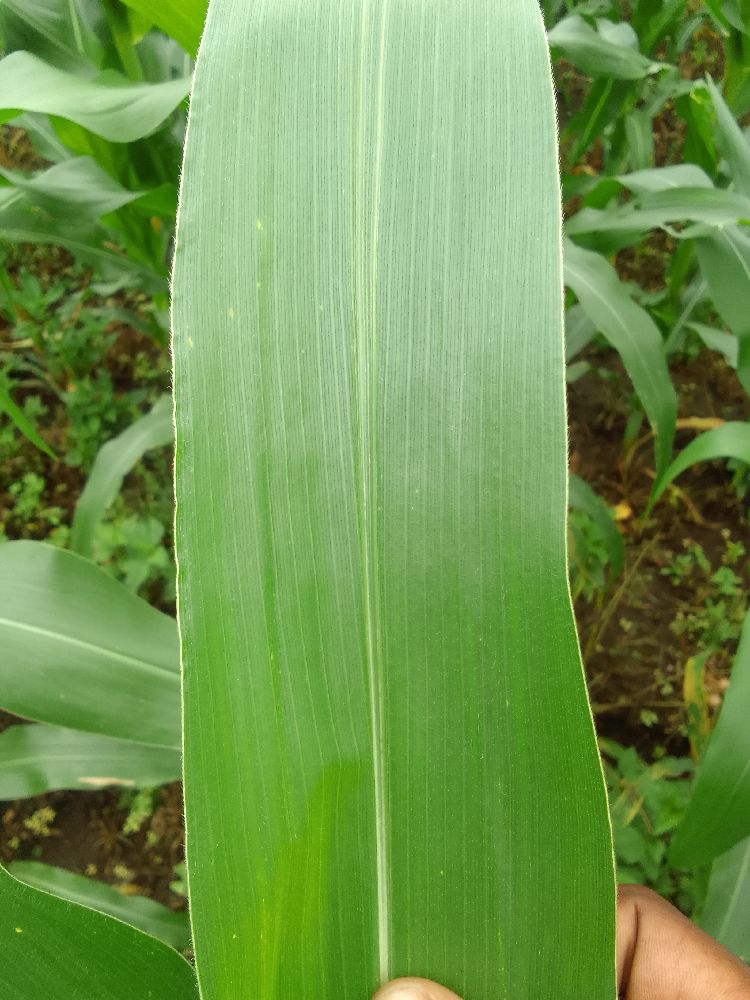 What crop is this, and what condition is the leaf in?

maize, healthy
